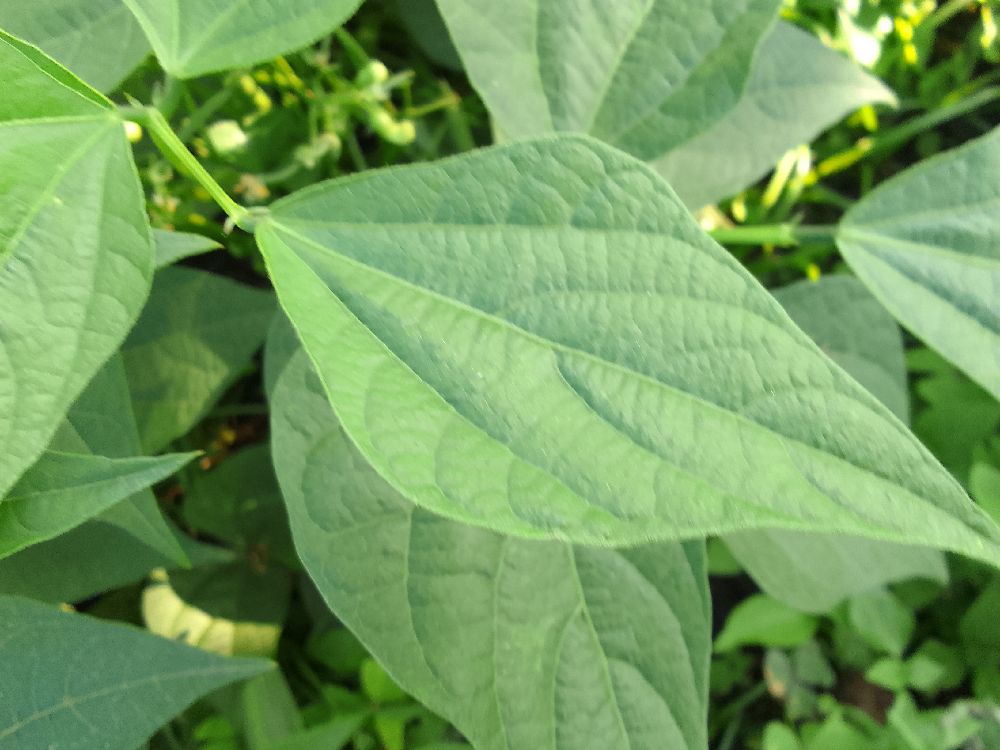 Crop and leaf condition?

common bean, healthy
